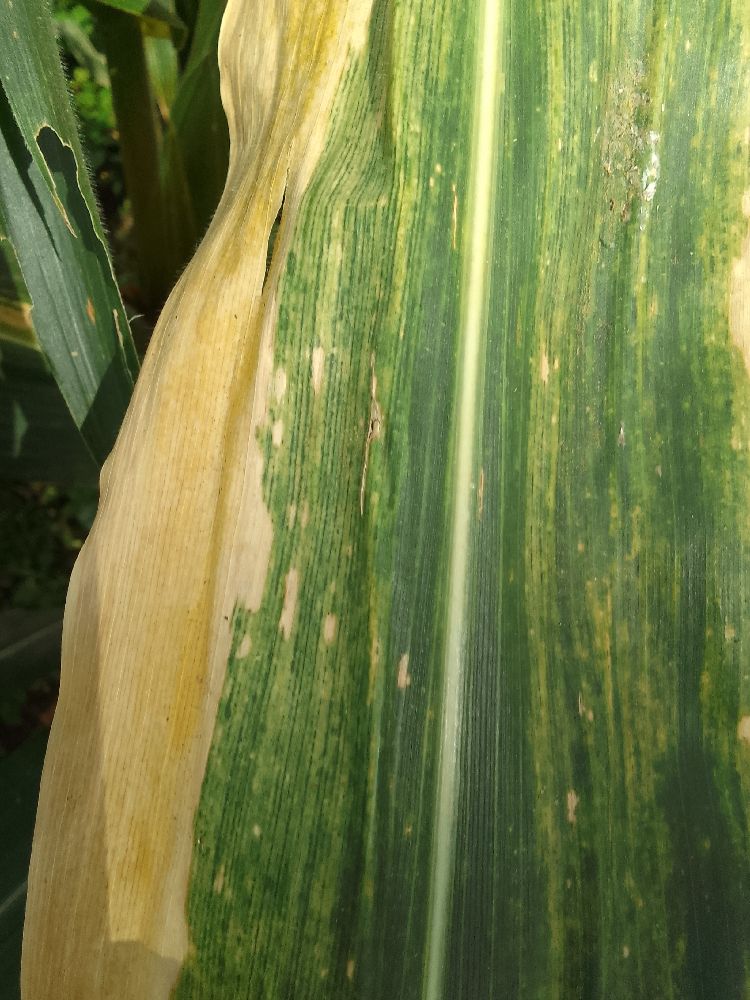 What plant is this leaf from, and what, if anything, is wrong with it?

maize, maize lethal necrosis
